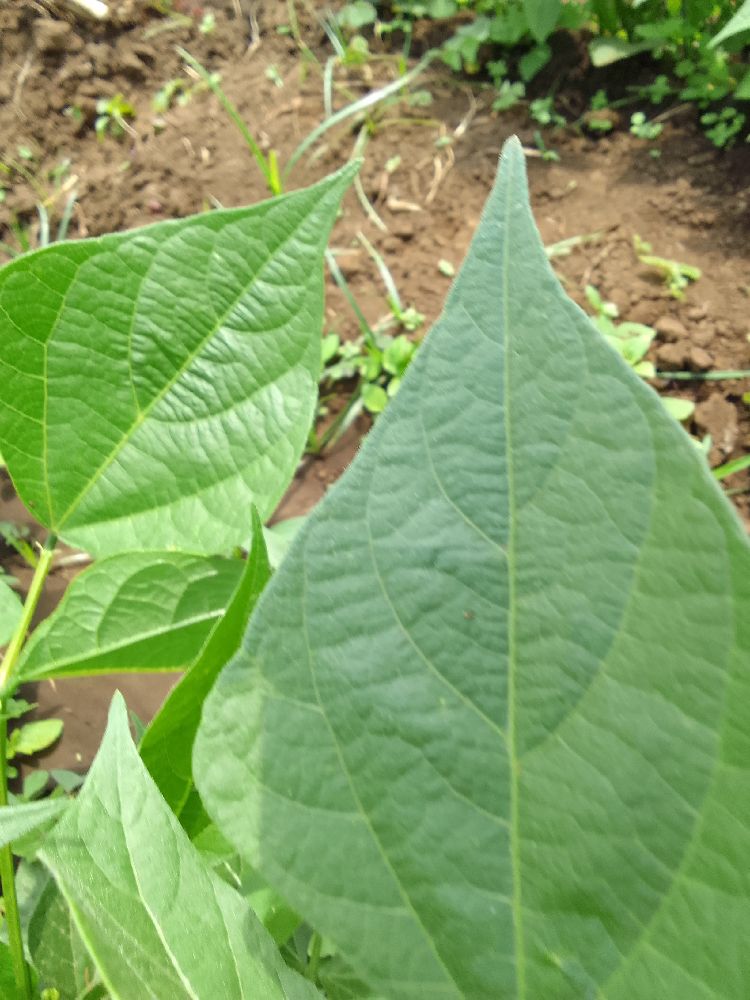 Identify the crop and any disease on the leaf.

common bean, healthy
